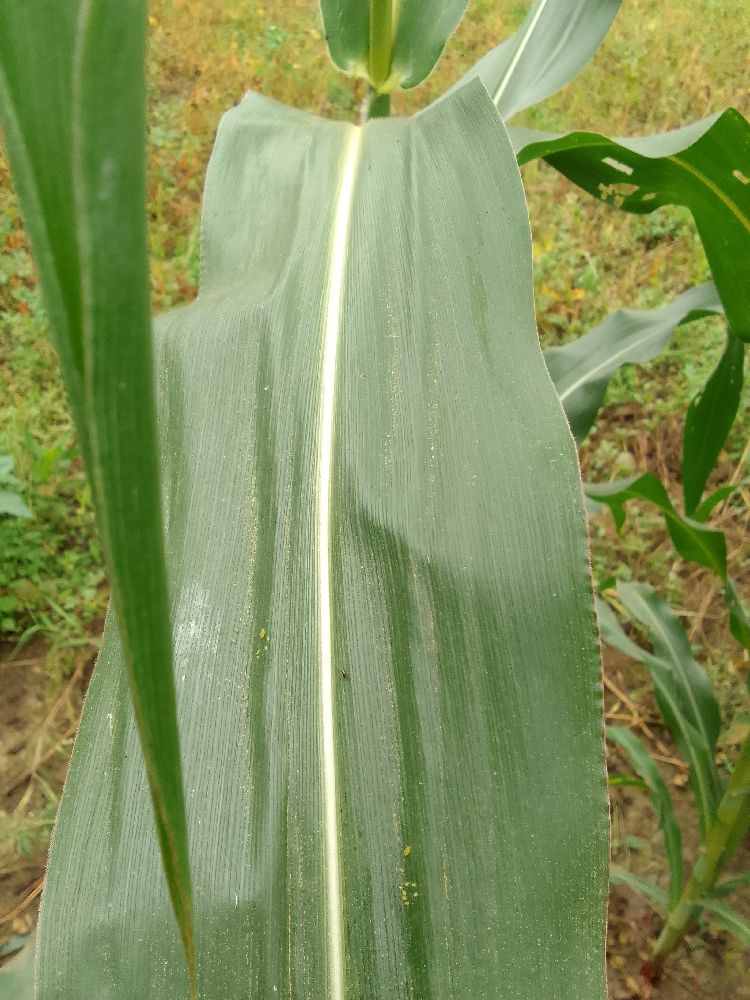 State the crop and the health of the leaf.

maize, healthy
